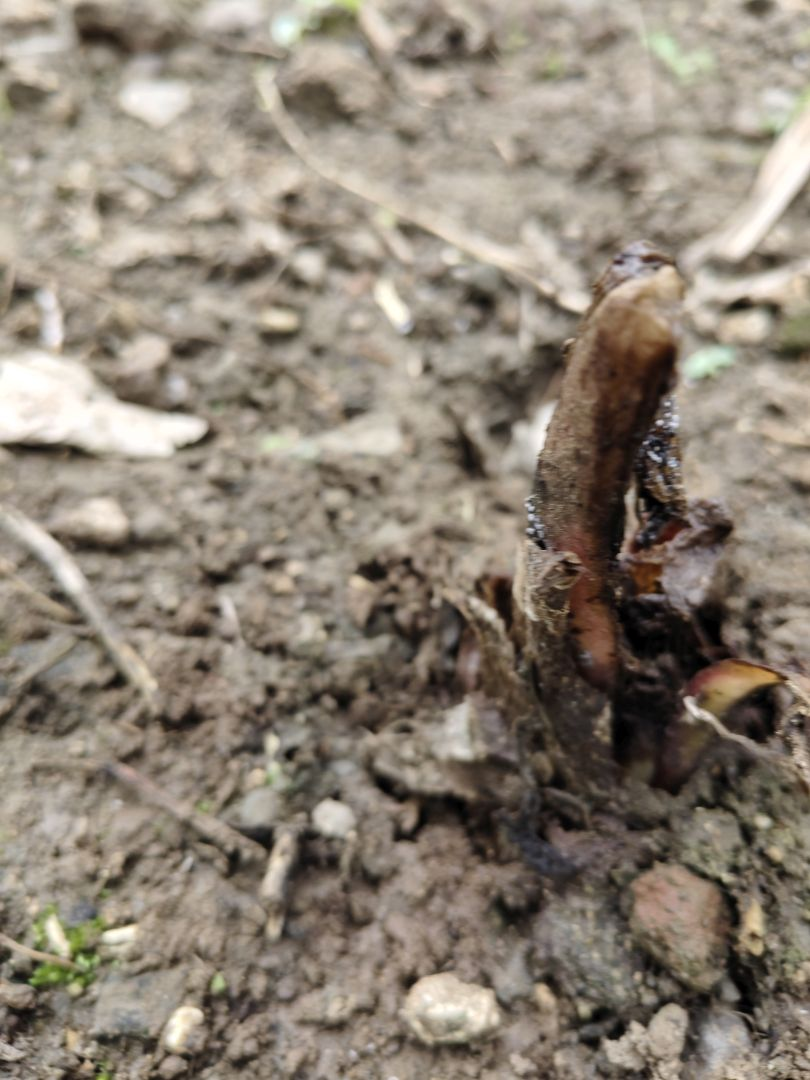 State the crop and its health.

taro, root rot
